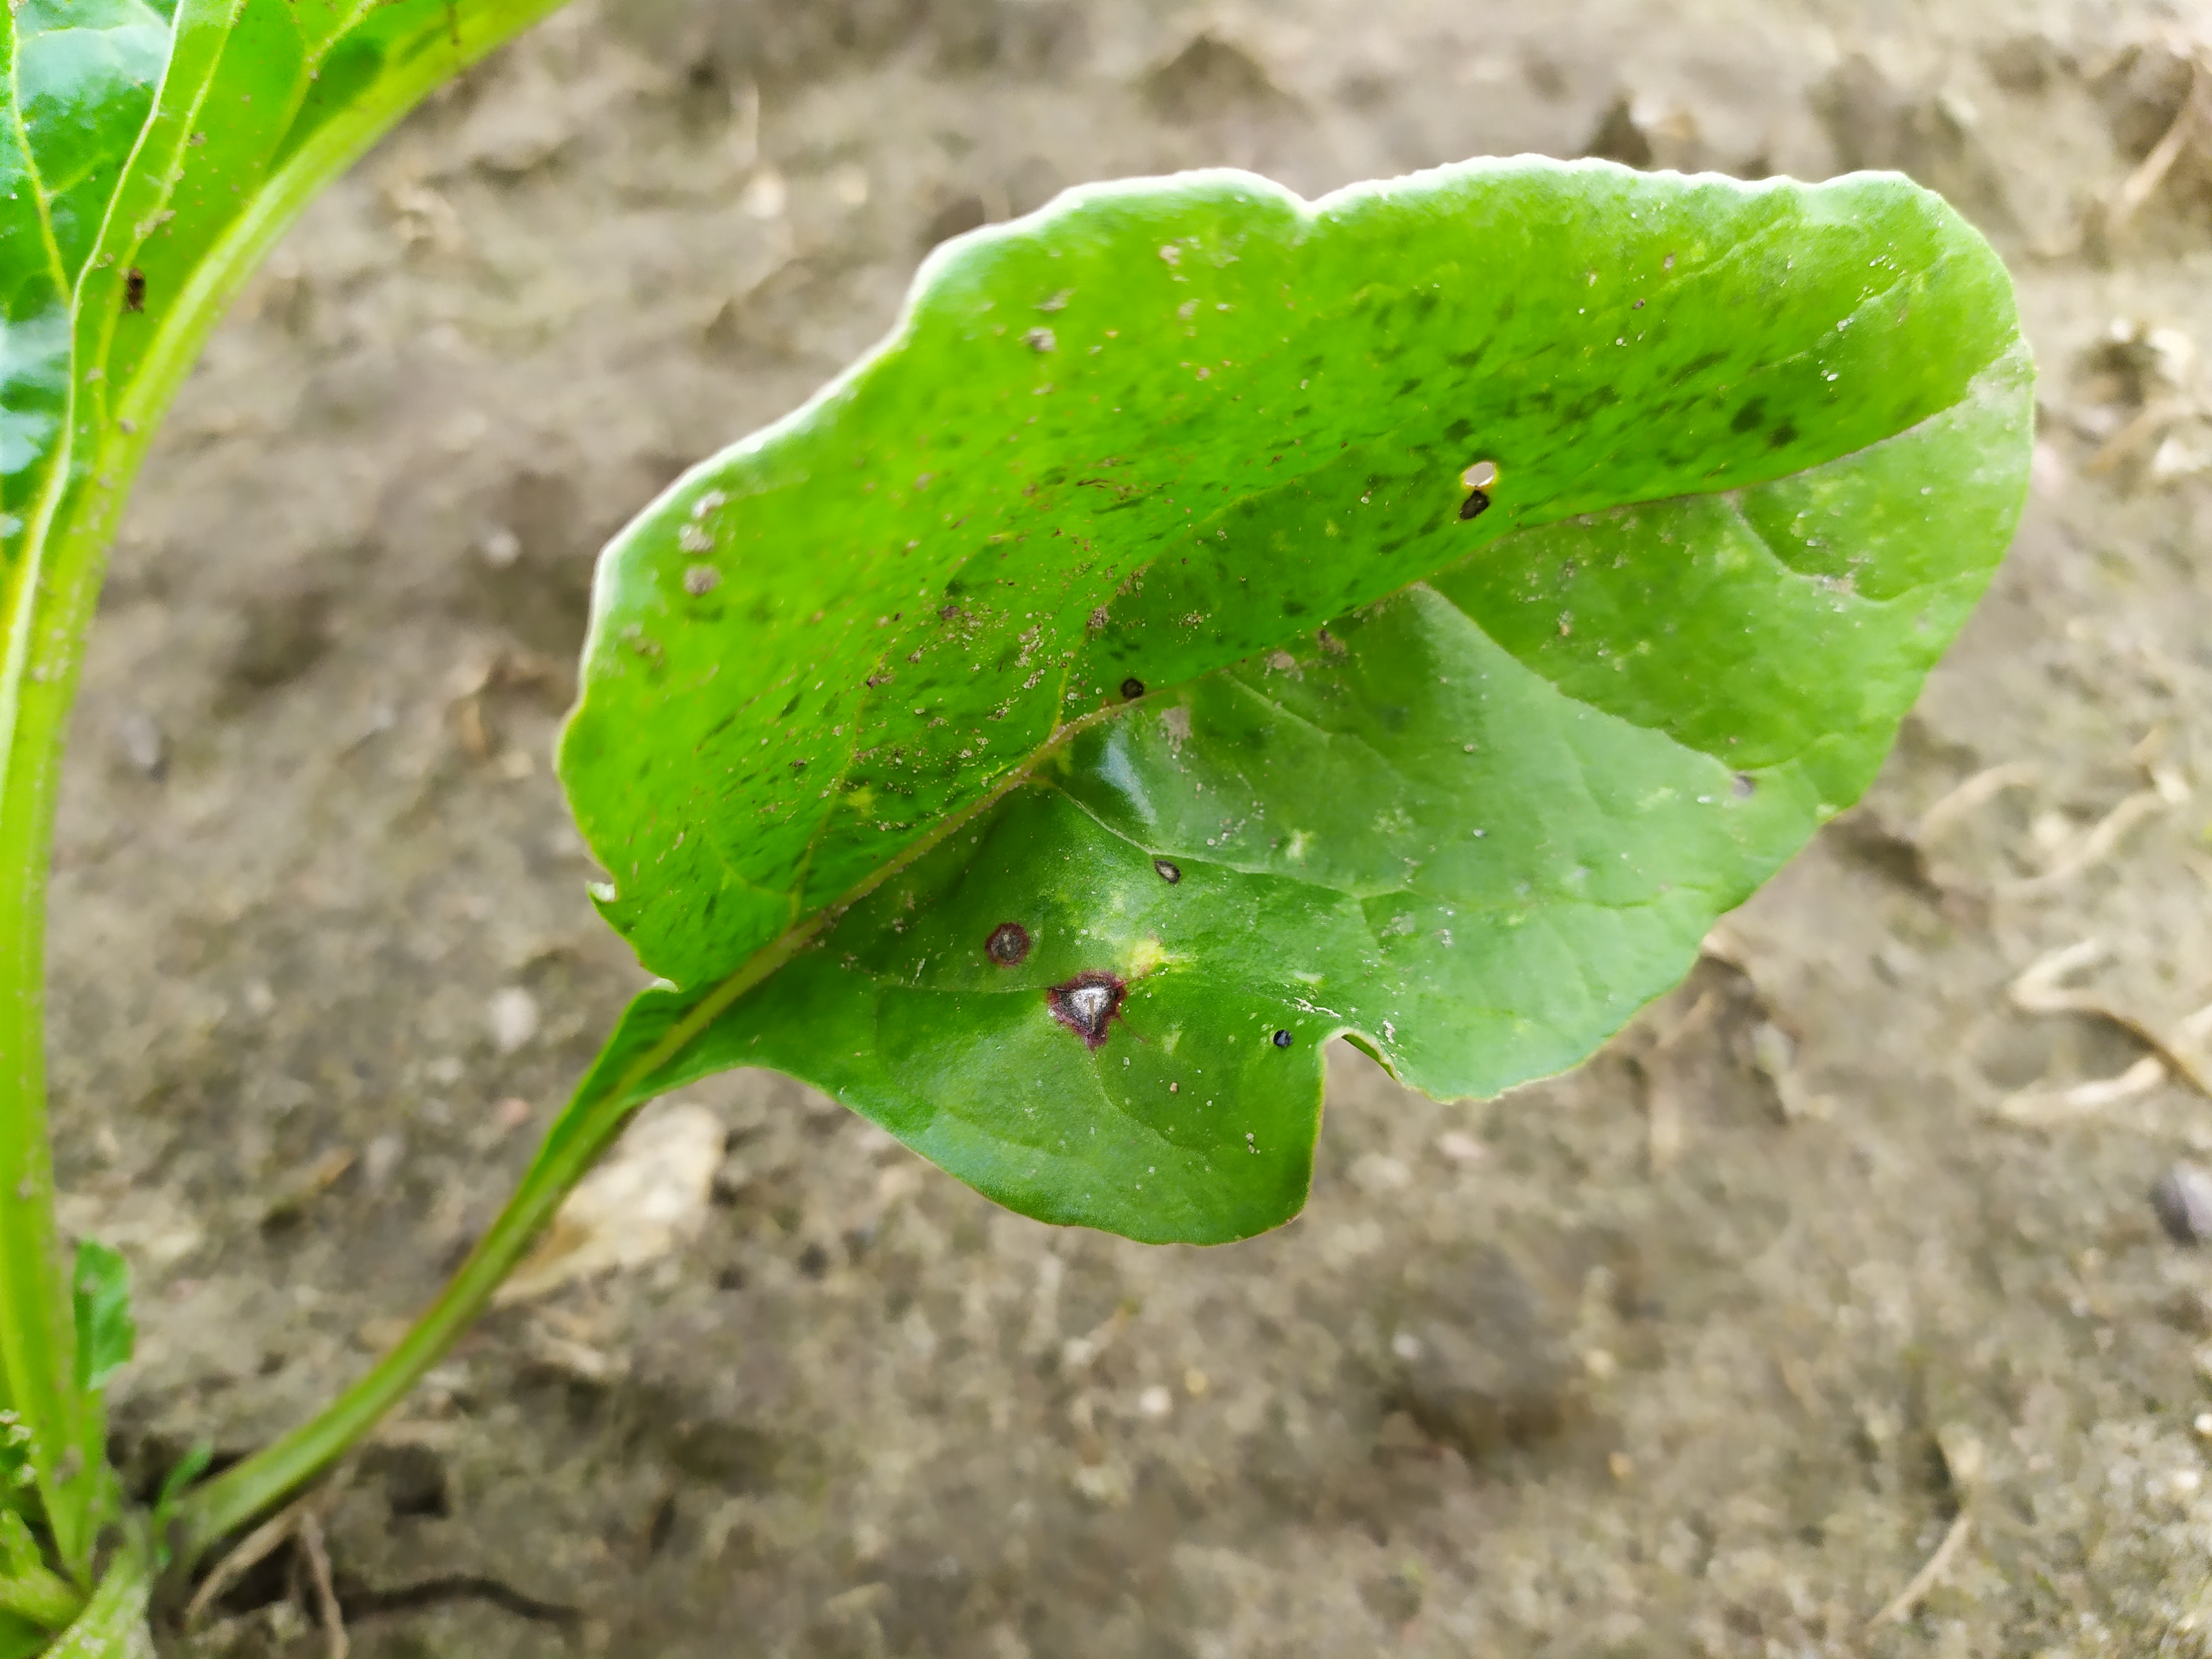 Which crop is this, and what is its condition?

beet, cercospora
